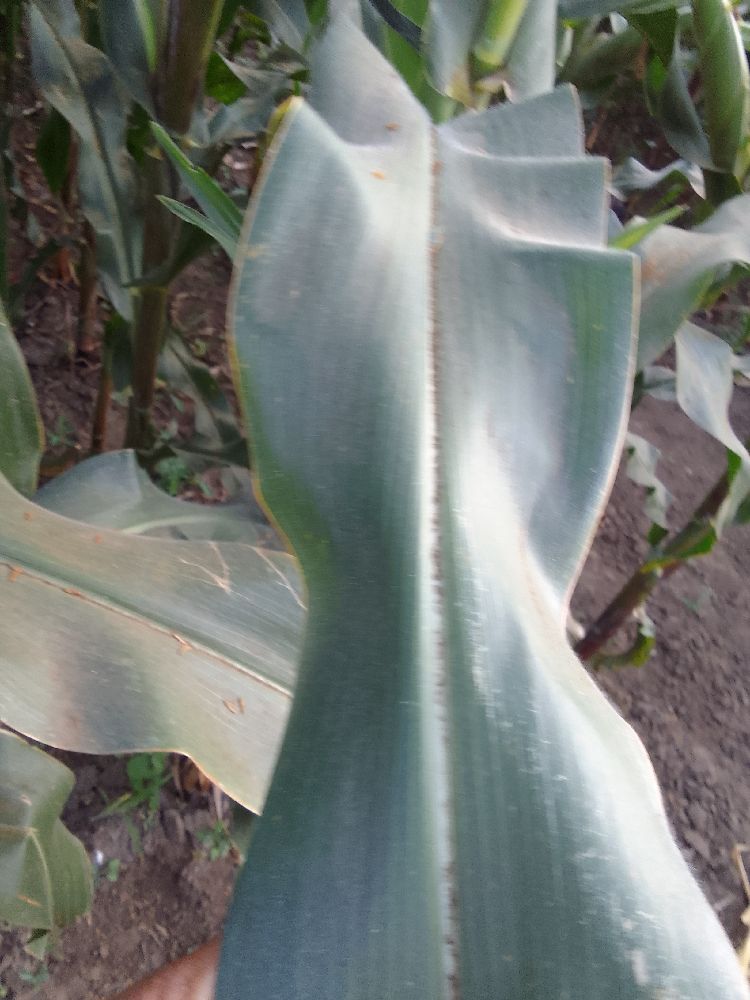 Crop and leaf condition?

maize, healthy
